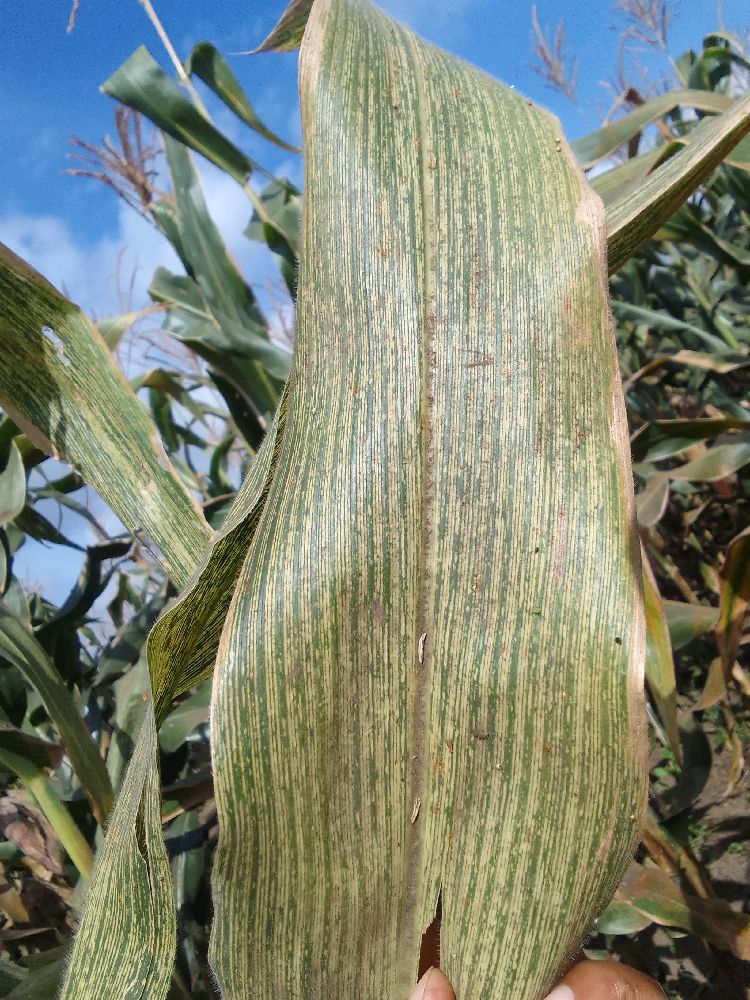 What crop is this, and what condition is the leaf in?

maize, maize streak virus
